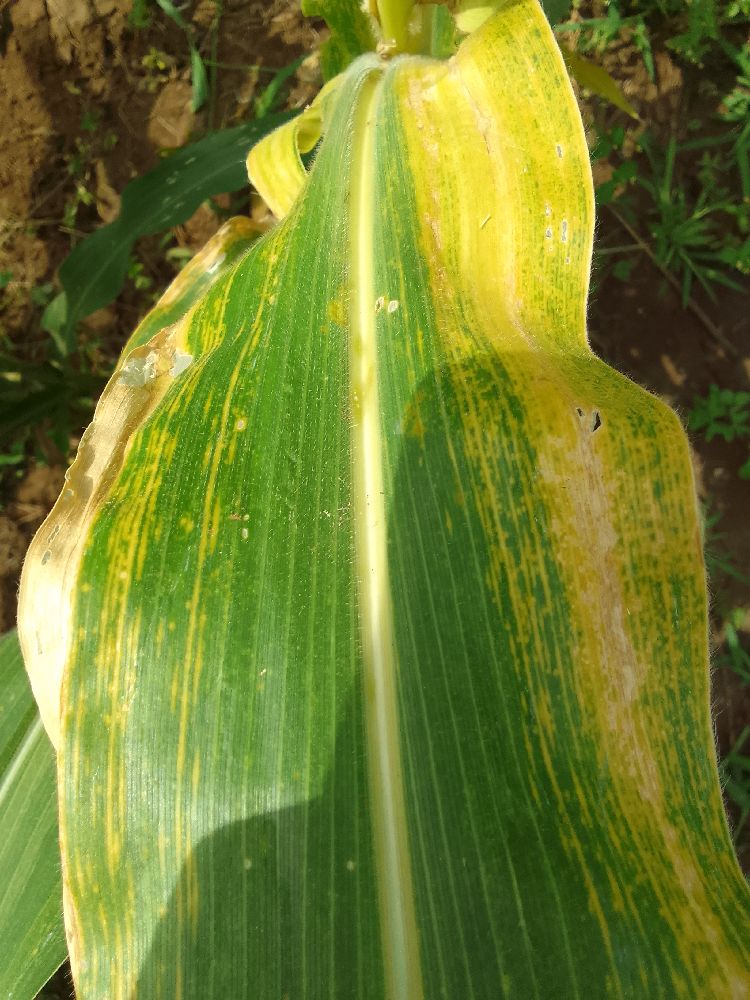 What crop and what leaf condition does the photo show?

maize, maize lethal necrosis
